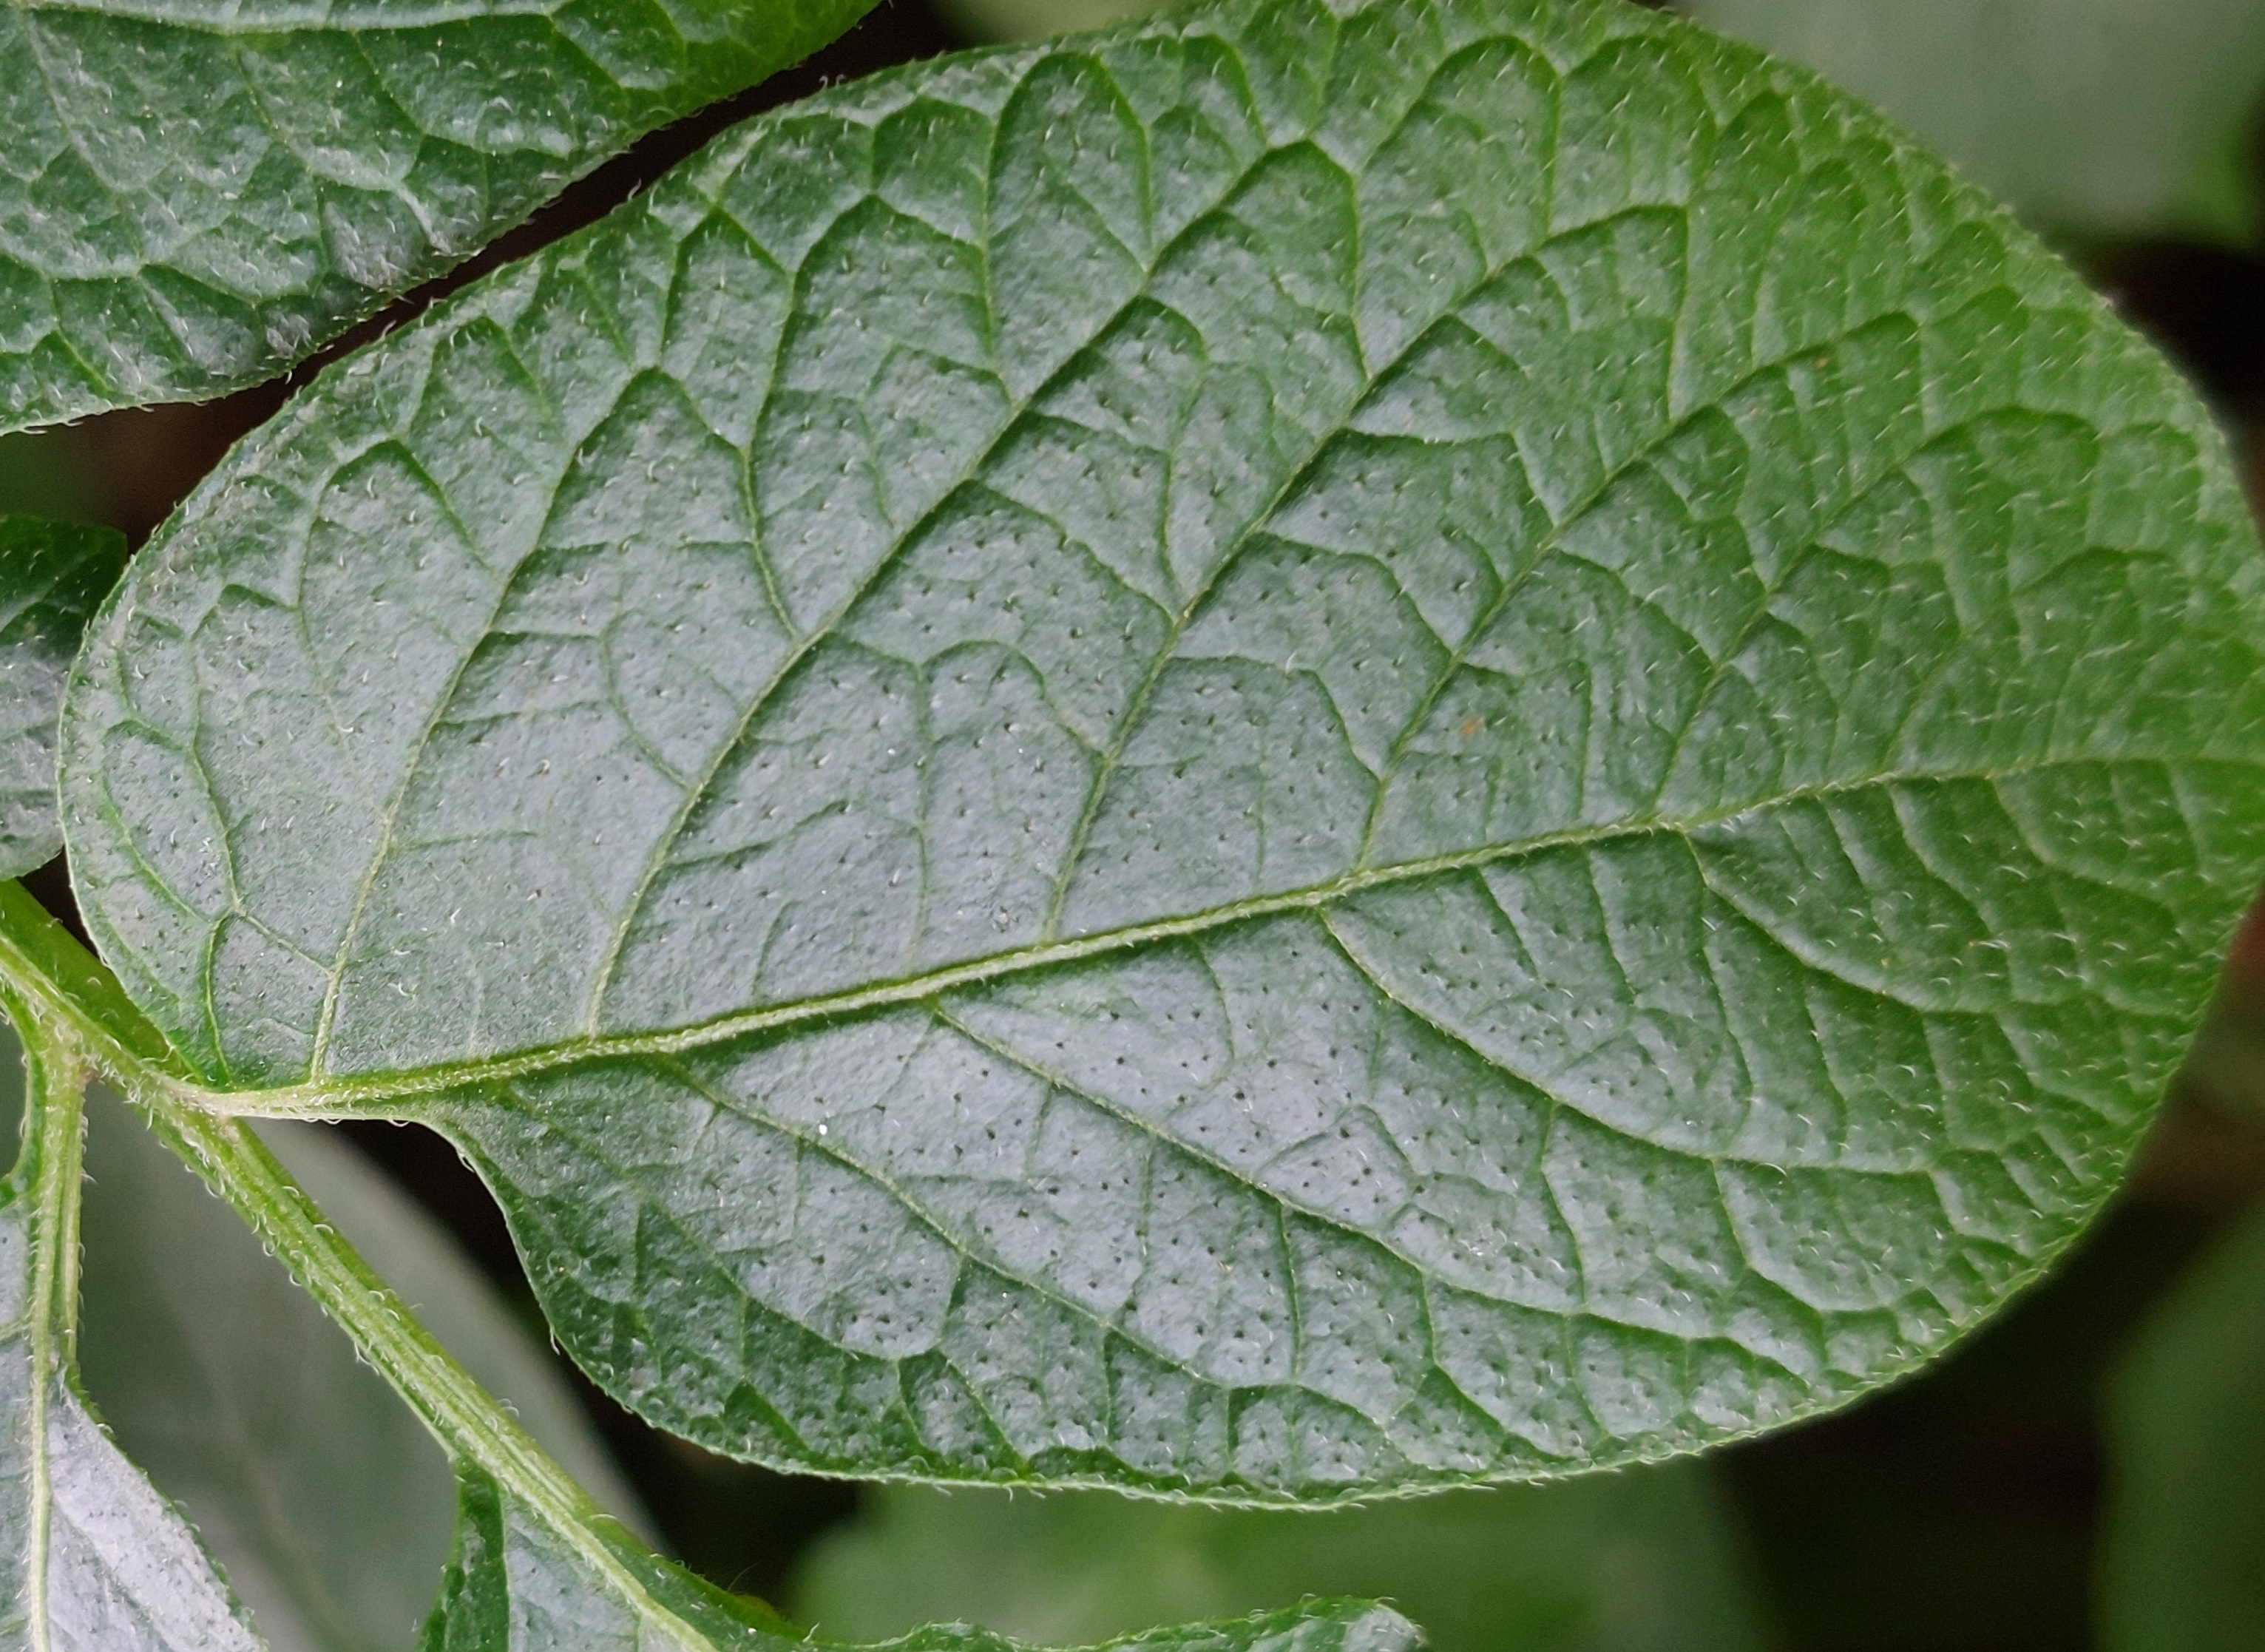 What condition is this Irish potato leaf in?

healthy
